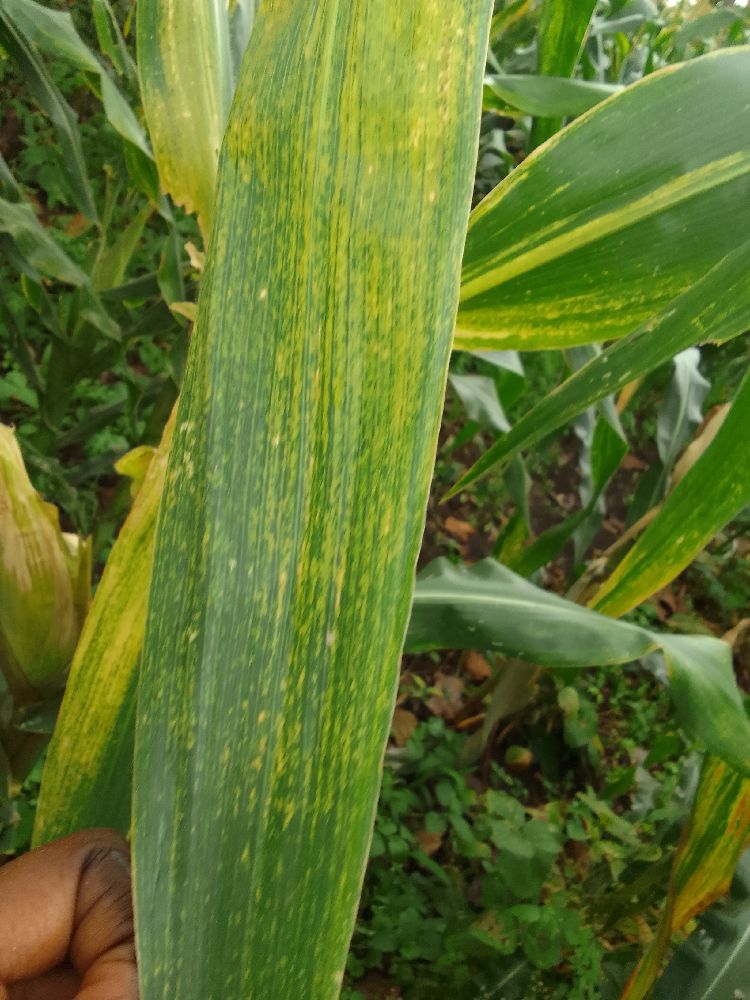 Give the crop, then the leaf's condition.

maize, maize lethal necrosis
